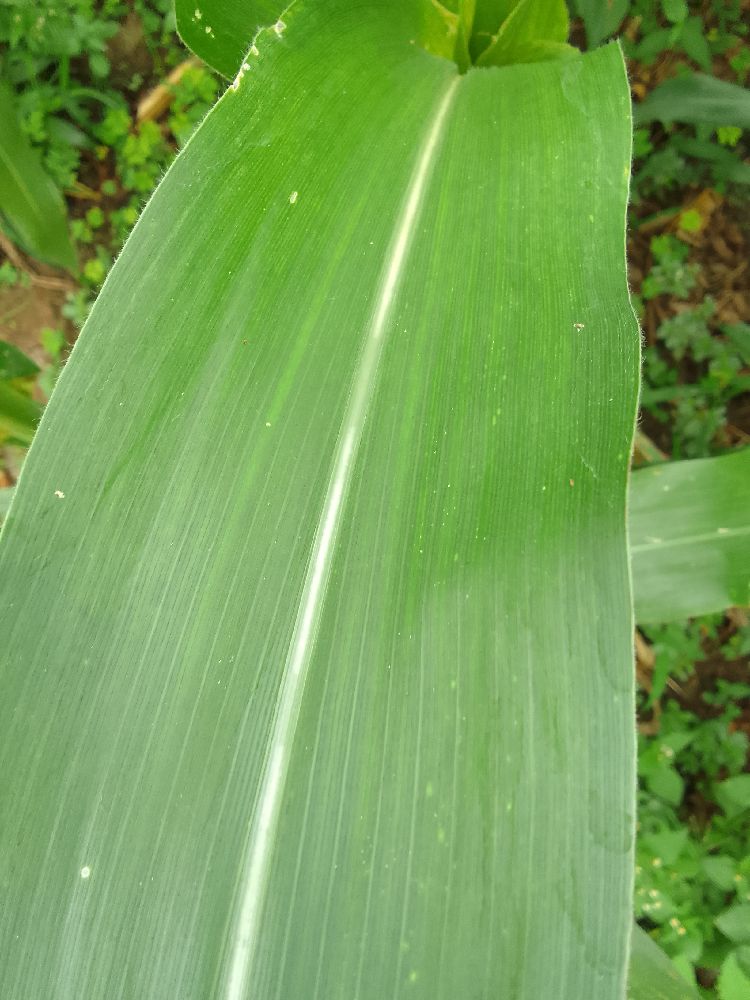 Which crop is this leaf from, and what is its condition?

maize, healthy
